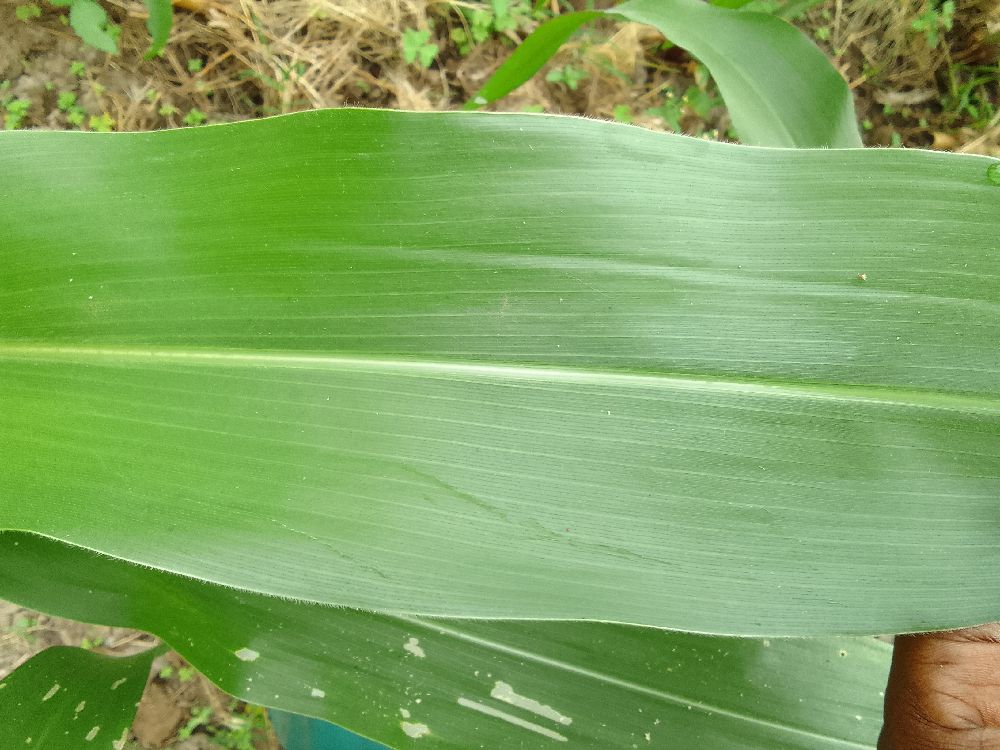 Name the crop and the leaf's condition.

maize, healthy
